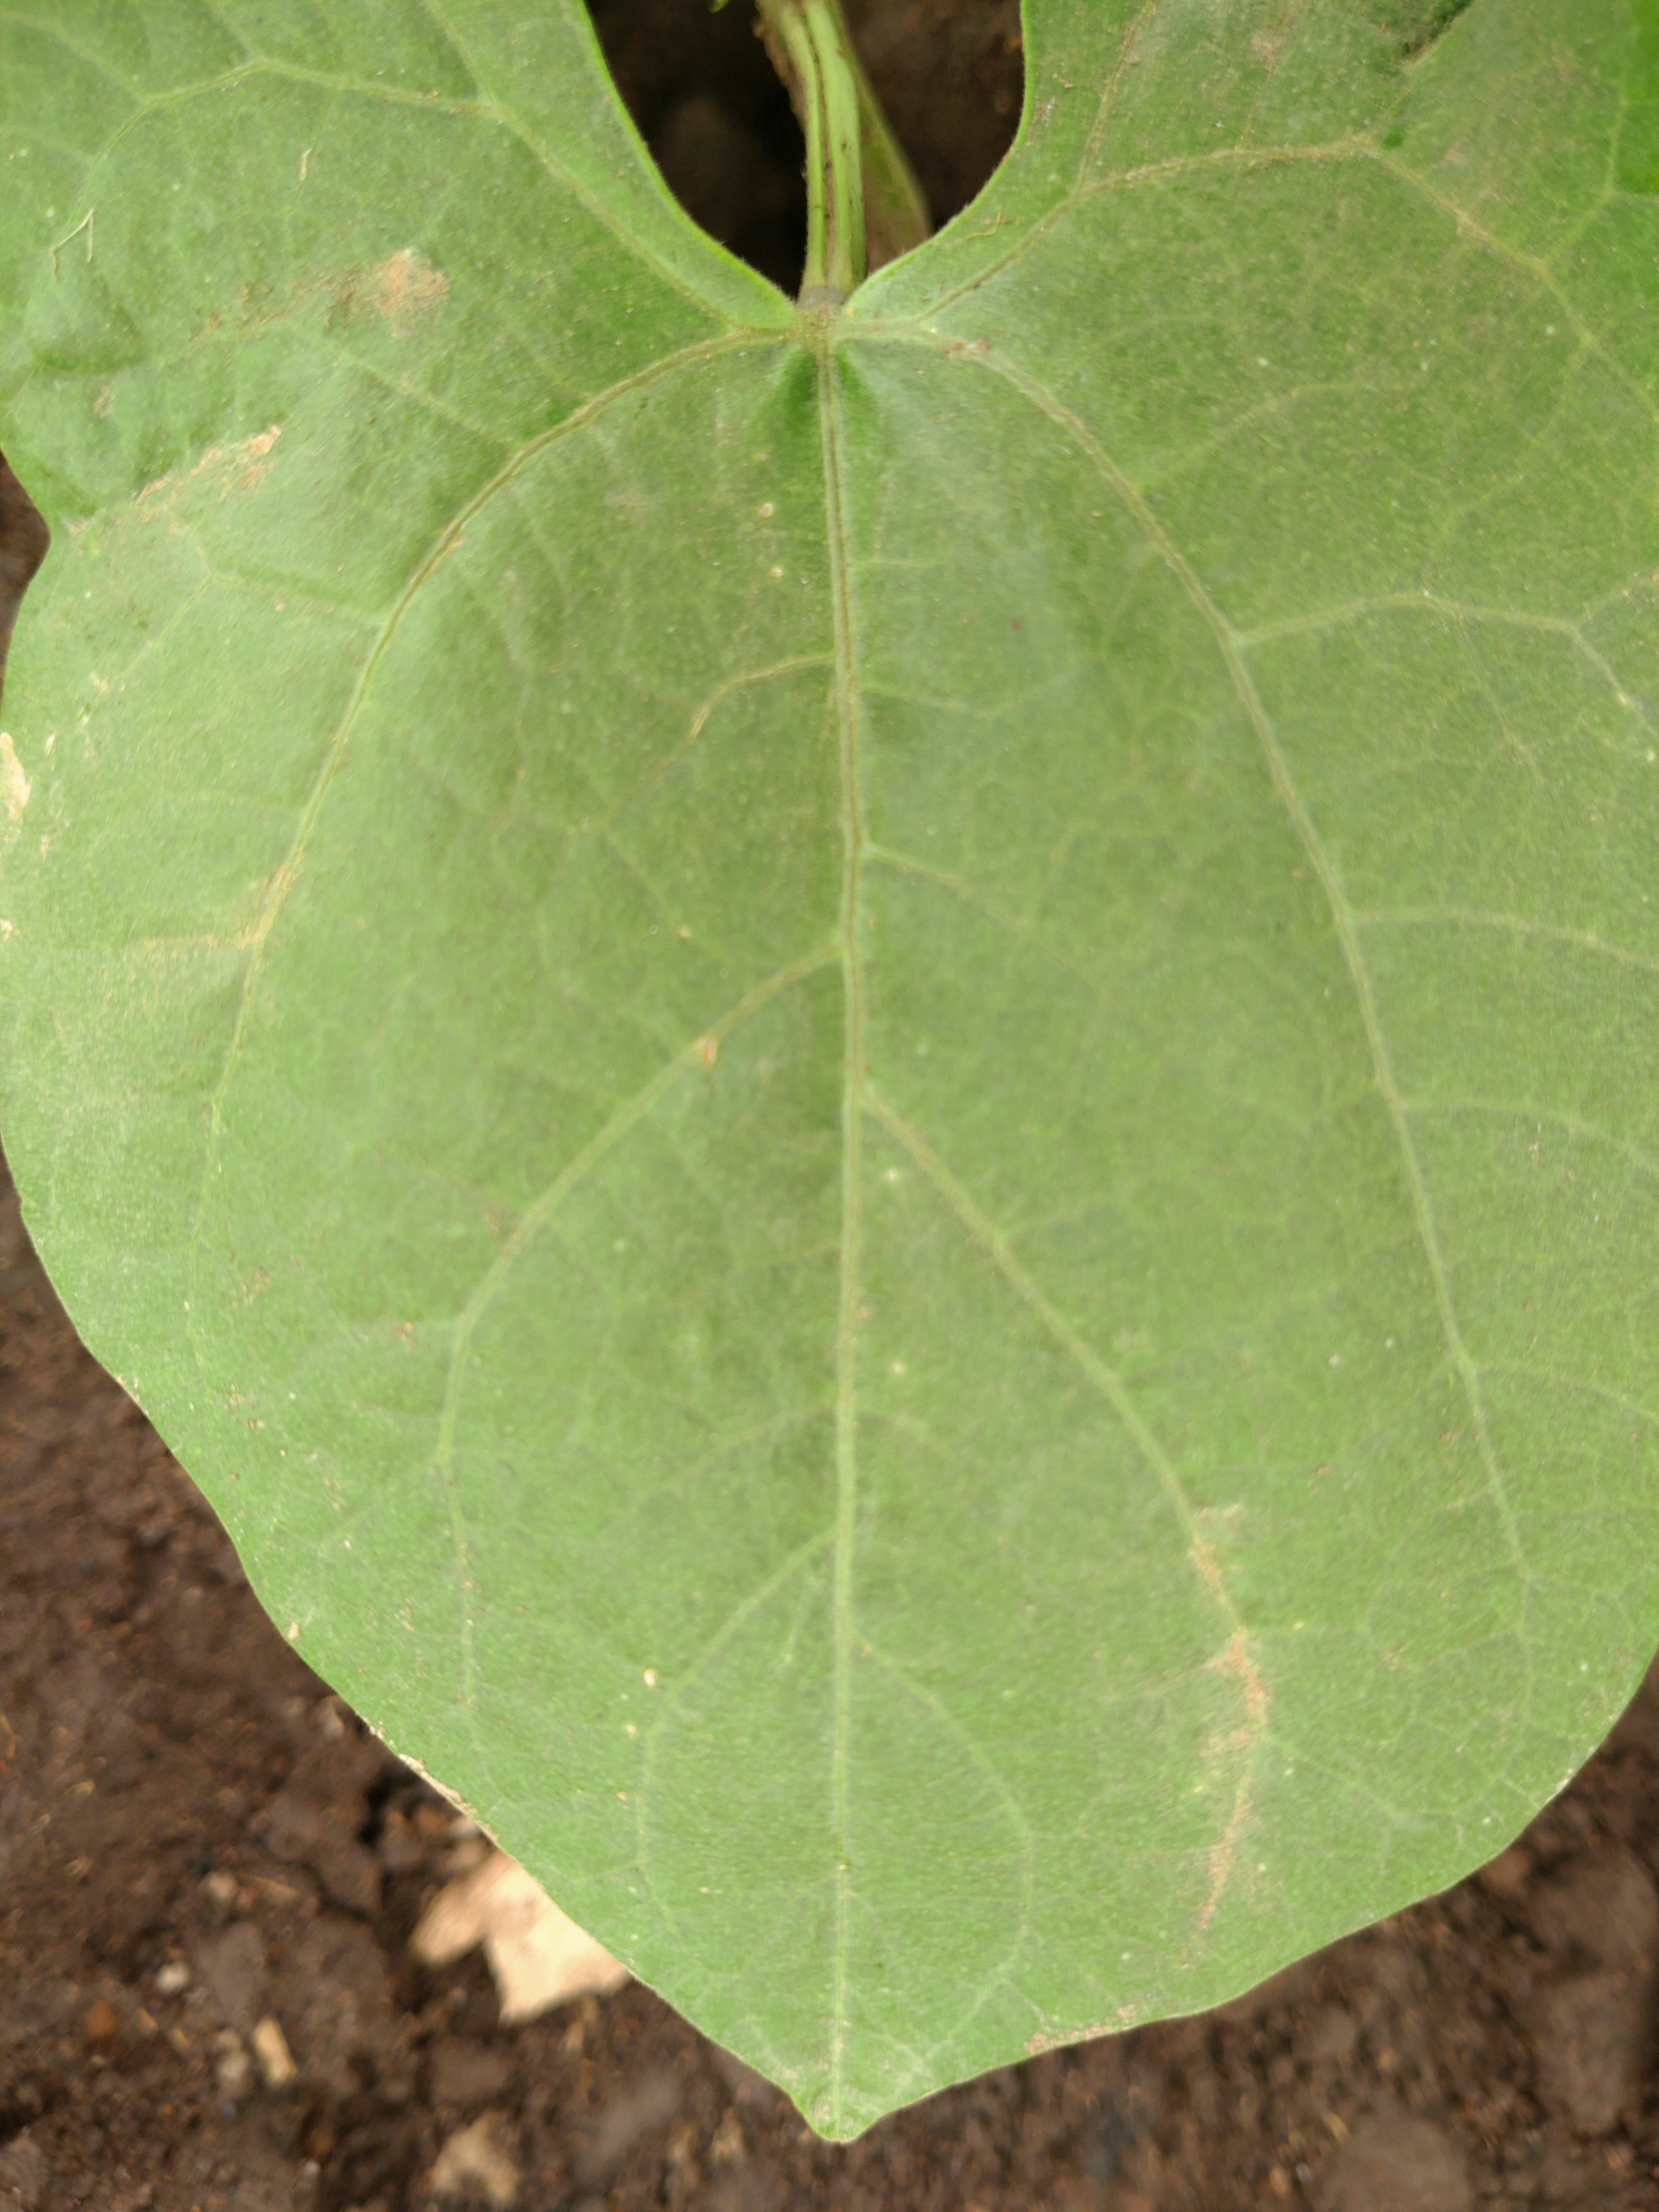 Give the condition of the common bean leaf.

healthy
